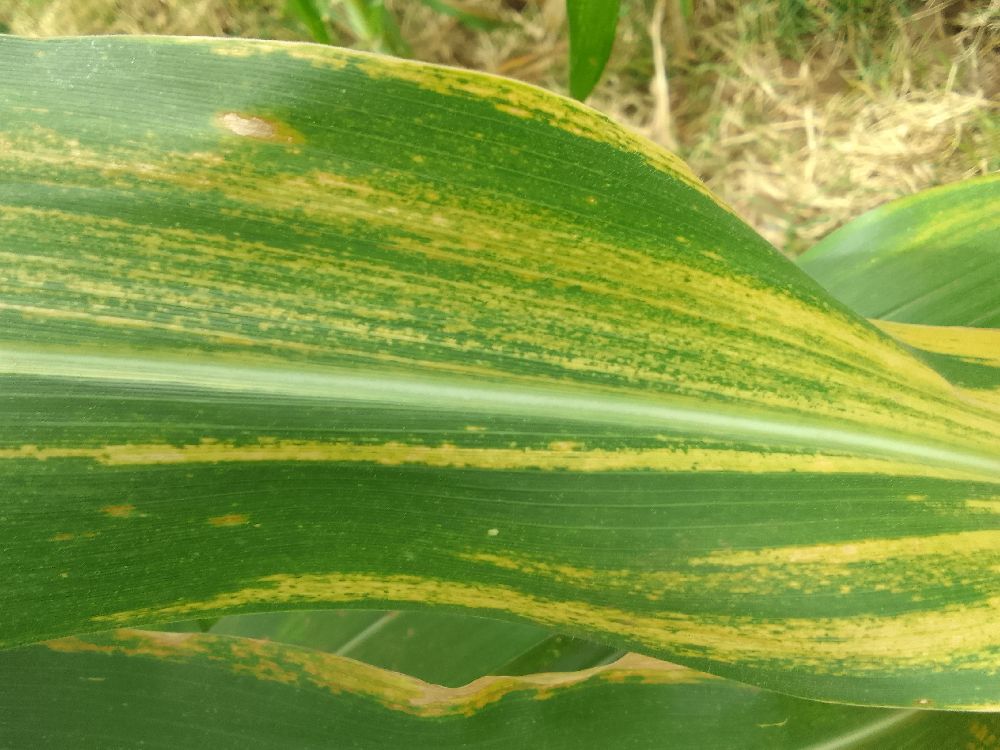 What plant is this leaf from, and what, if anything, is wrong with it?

maize, maize lethal necrosis
